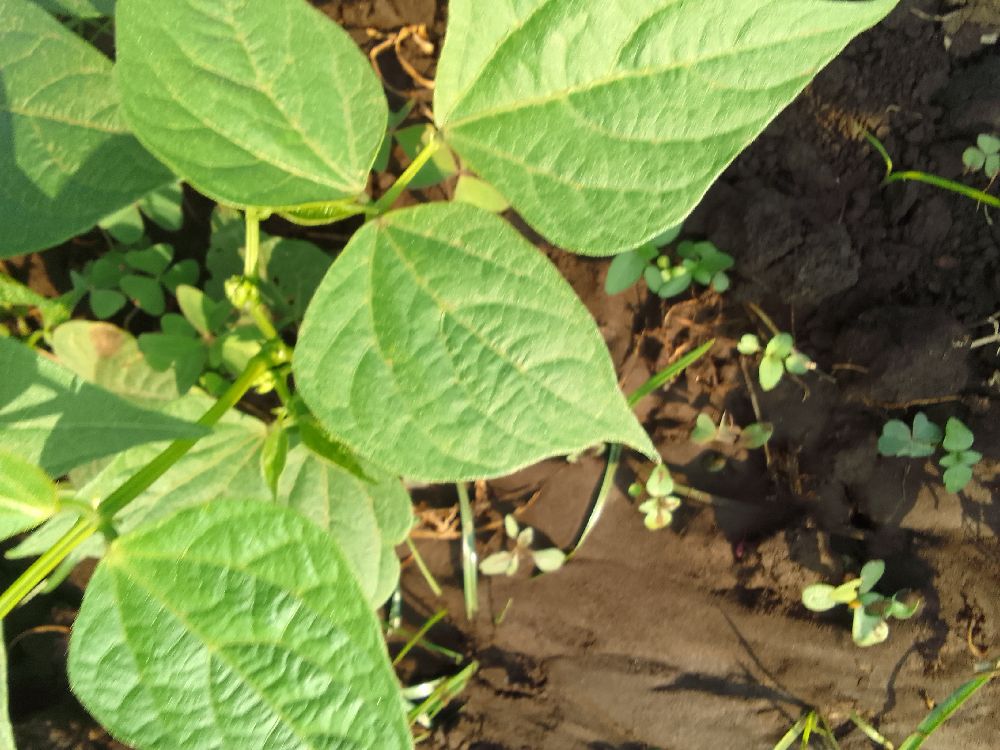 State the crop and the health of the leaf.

common bean, healthy
